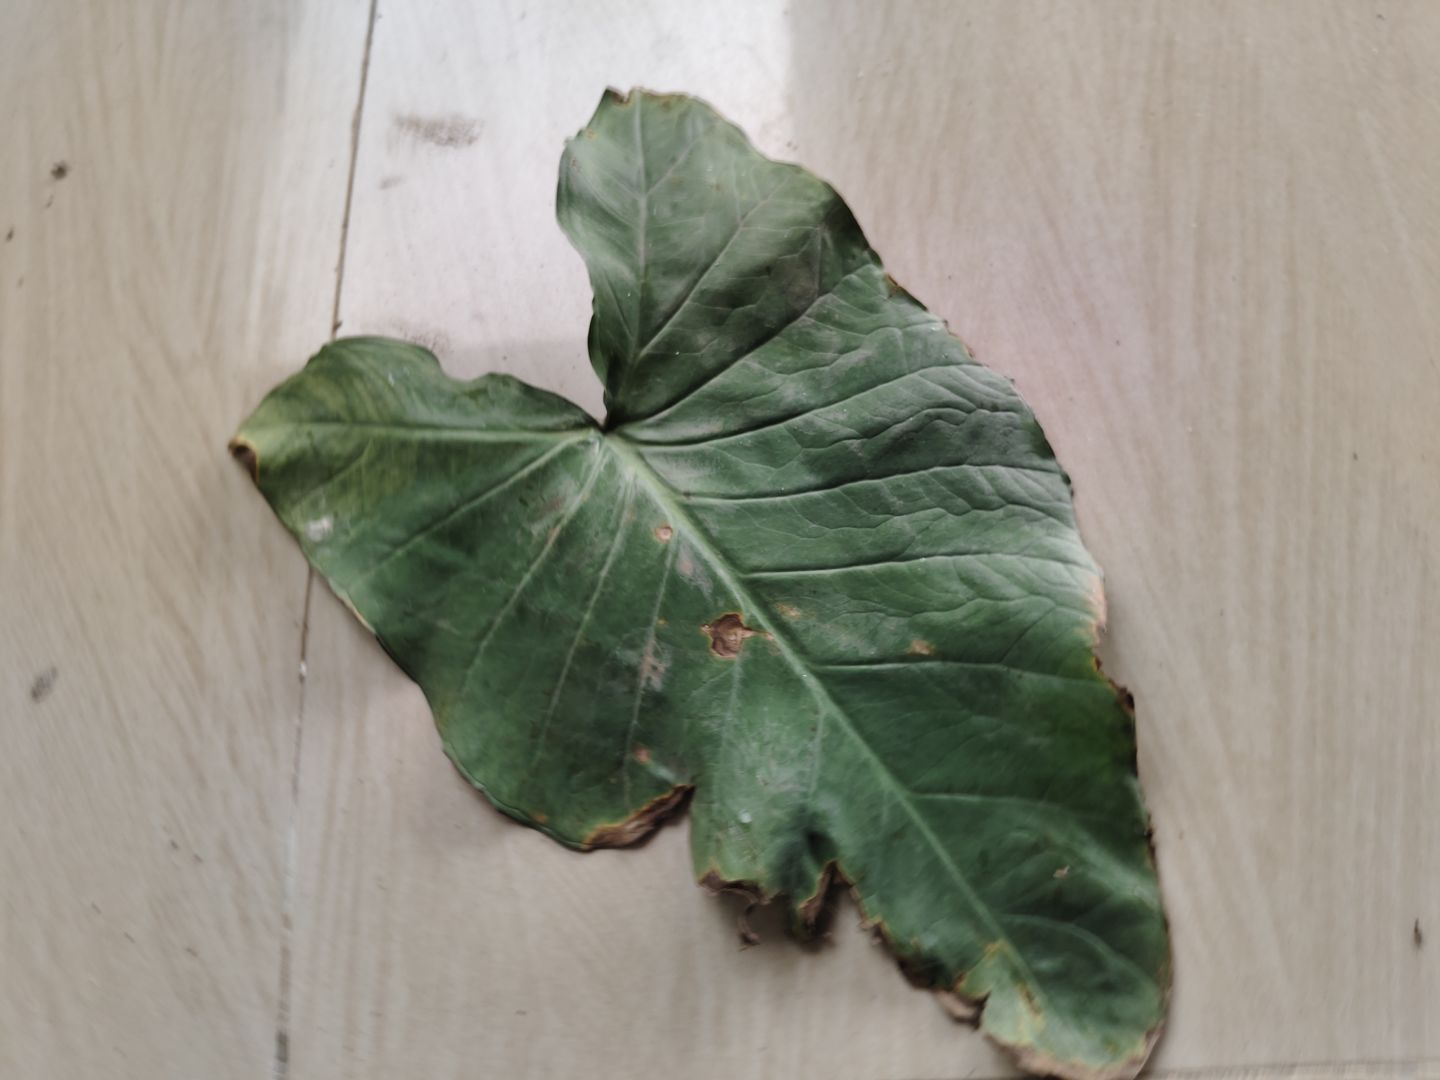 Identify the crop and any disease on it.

taro, leaf blight
